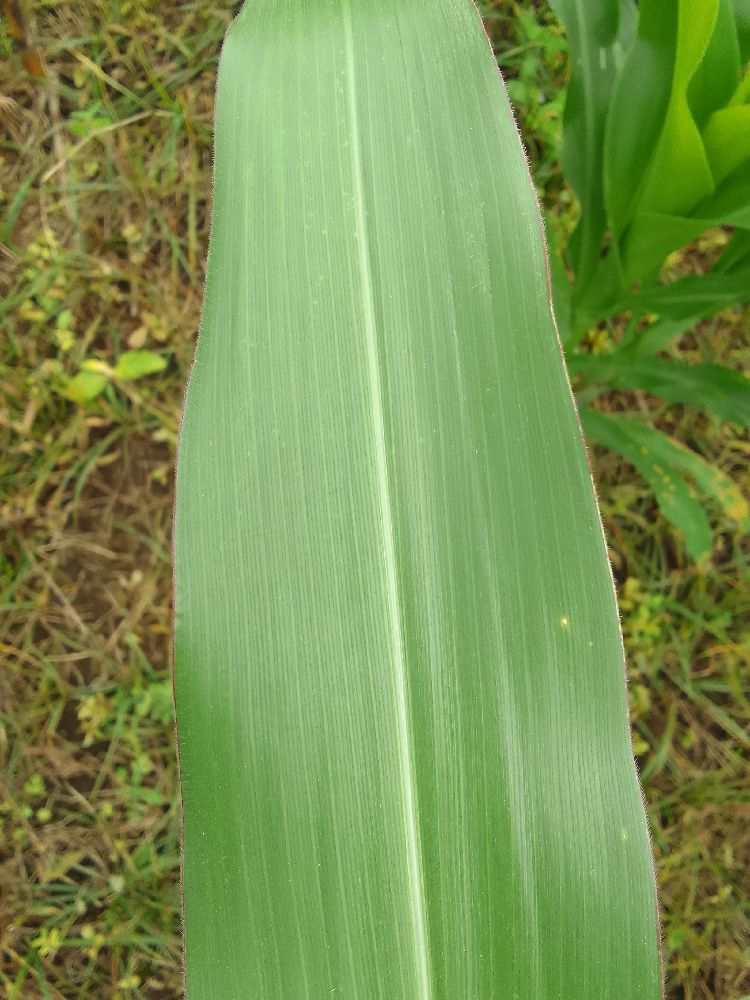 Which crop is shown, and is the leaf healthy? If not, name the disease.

maize, healthy
